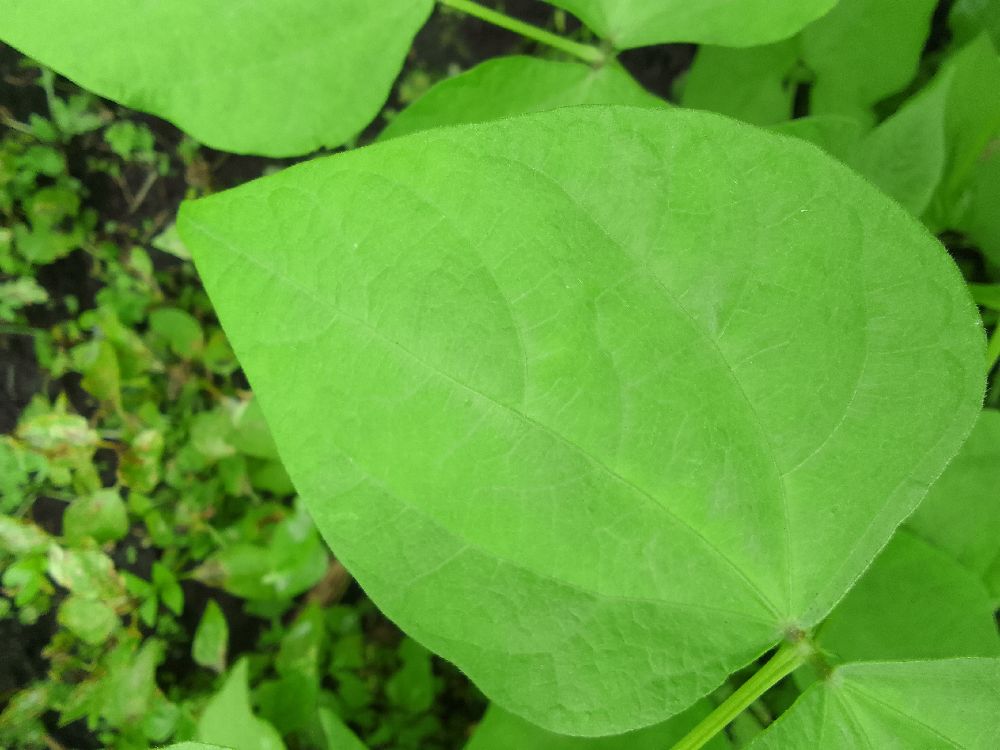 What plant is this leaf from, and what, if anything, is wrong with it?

common bean, healthy
